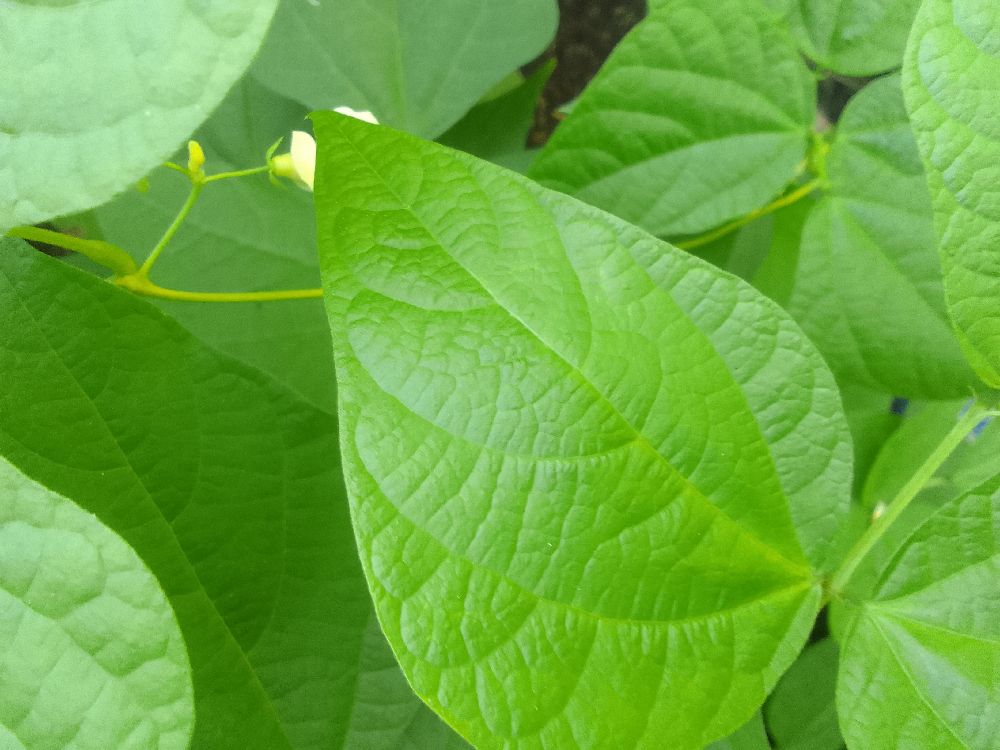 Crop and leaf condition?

common bean, healthy
